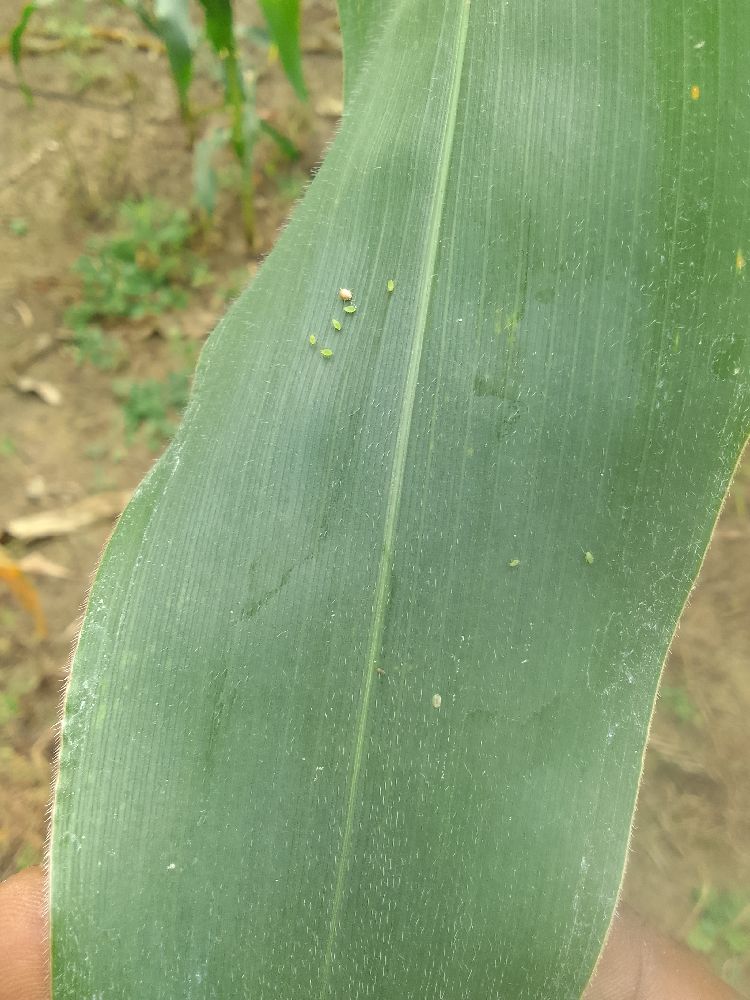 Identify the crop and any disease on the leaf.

maize, healthy
